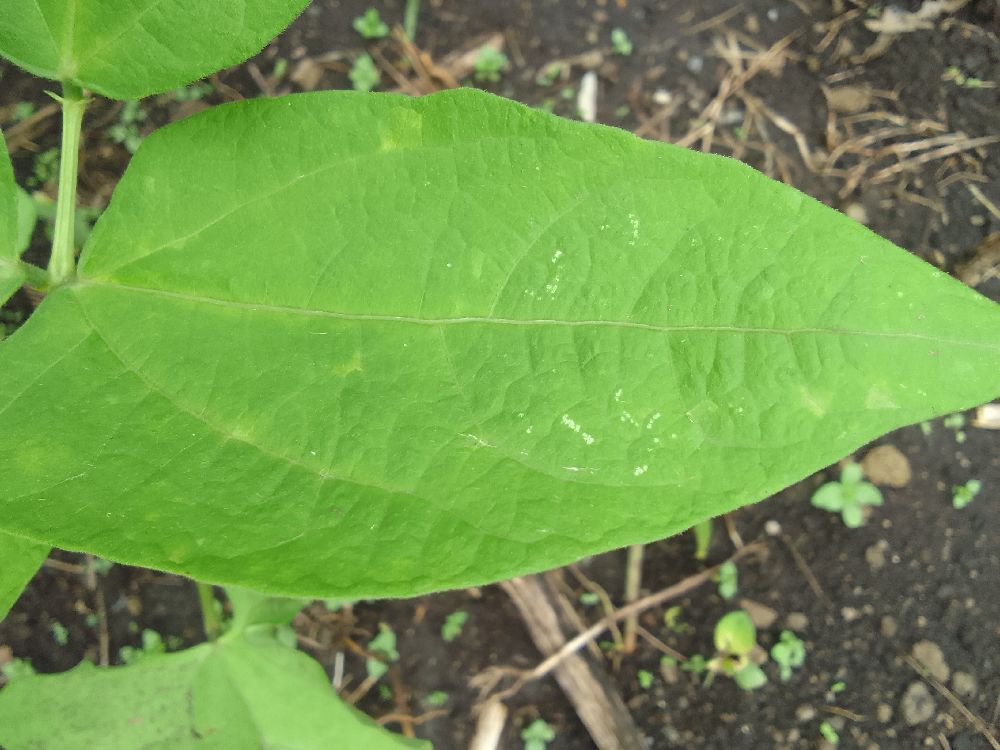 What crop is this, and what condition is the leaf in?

common bean, healthy
